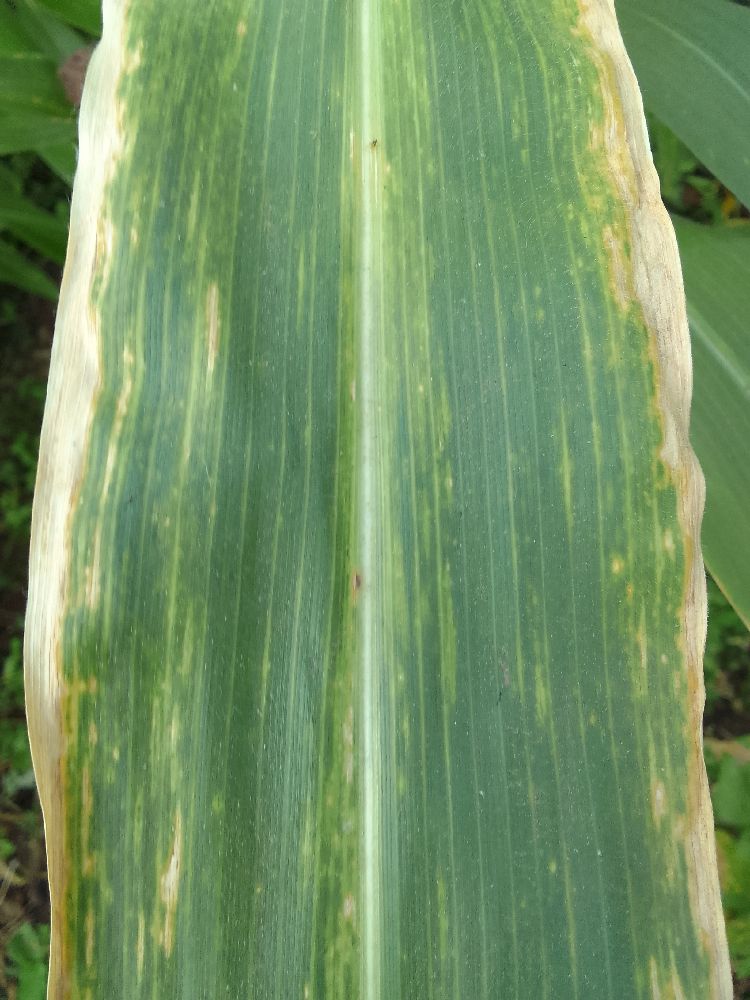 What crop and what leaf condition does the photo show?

maize, maize lethal necrosis
